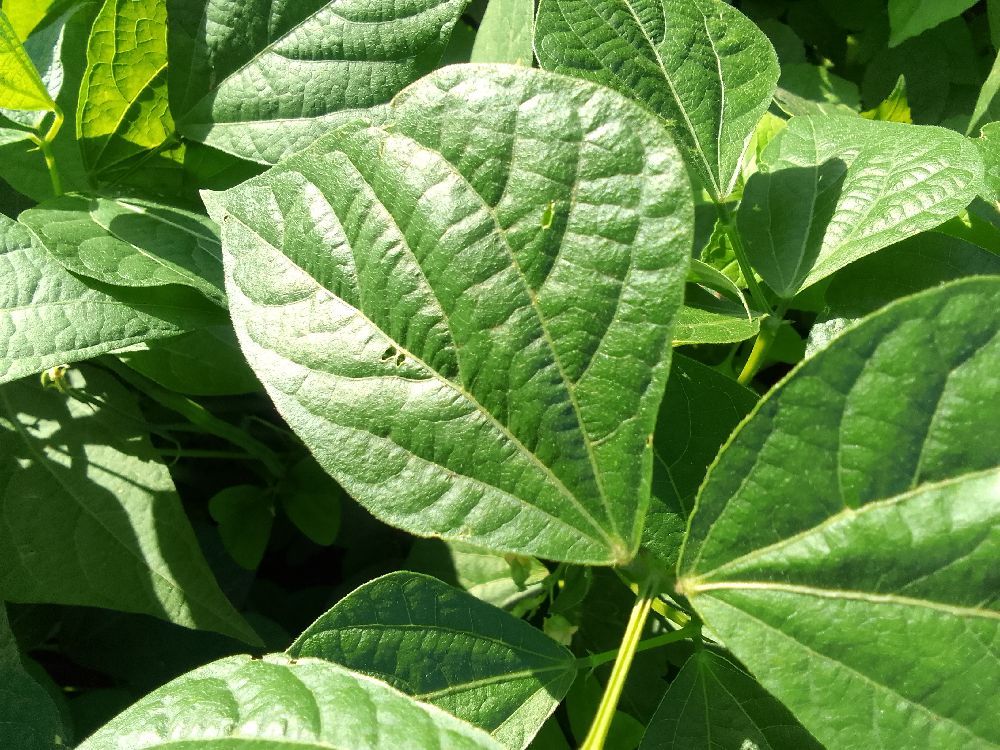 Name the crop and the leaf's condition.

common bean, healthy
